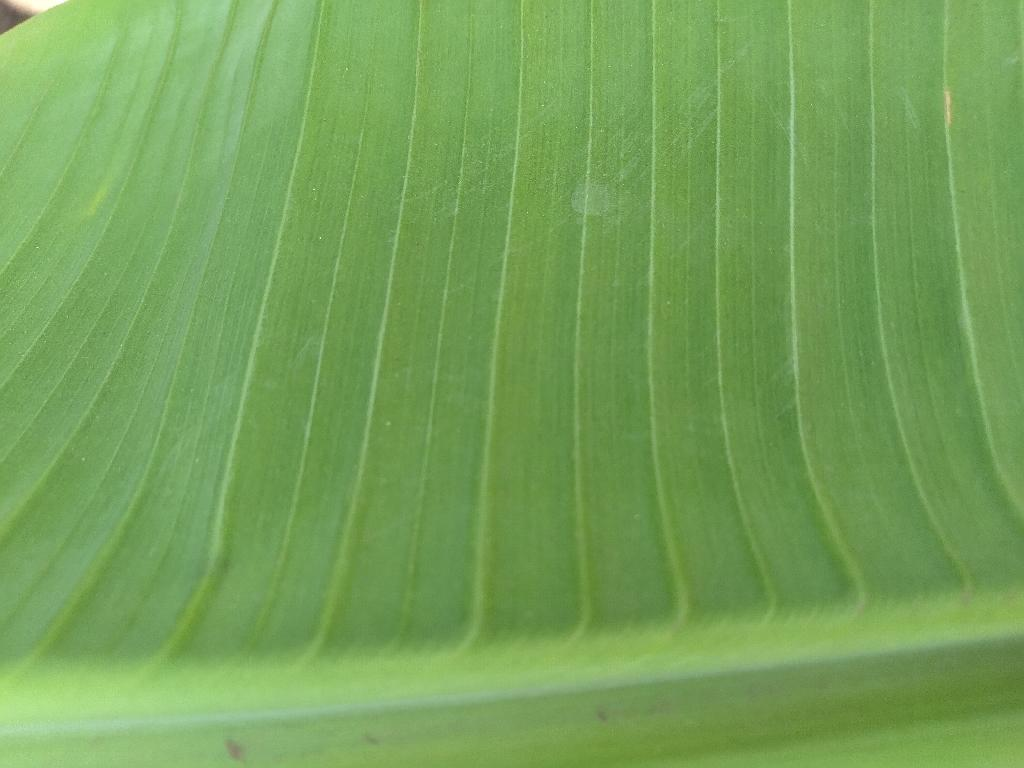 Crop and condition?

banana, healthy
